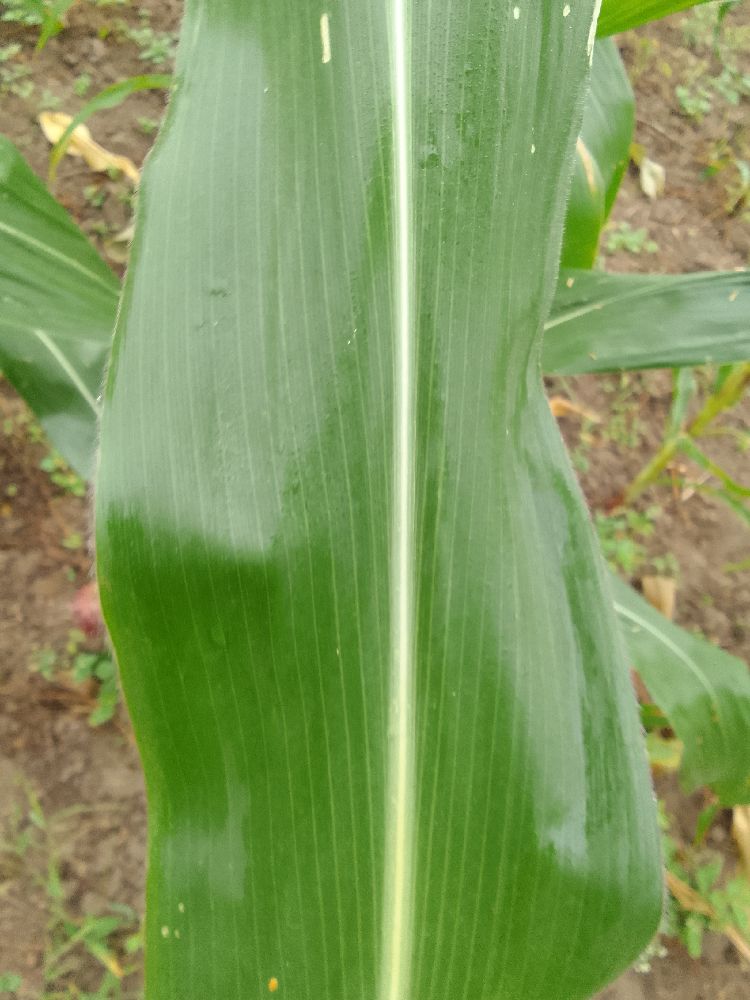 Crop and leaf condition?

maize, healthy
